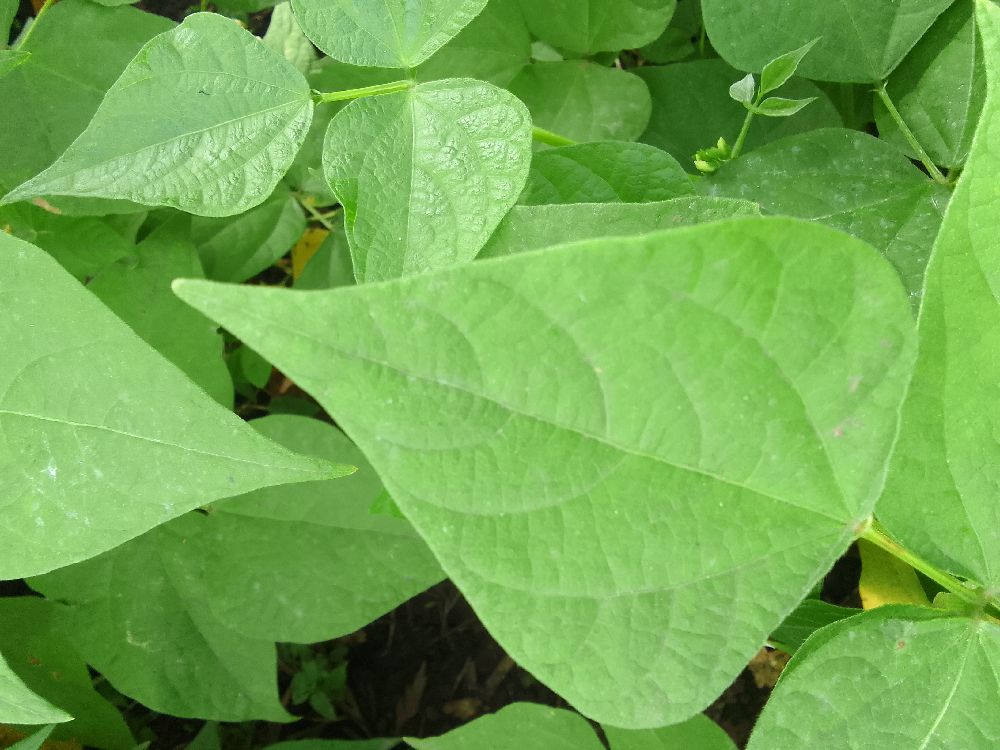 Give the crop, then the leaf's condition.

common bean, healthy
